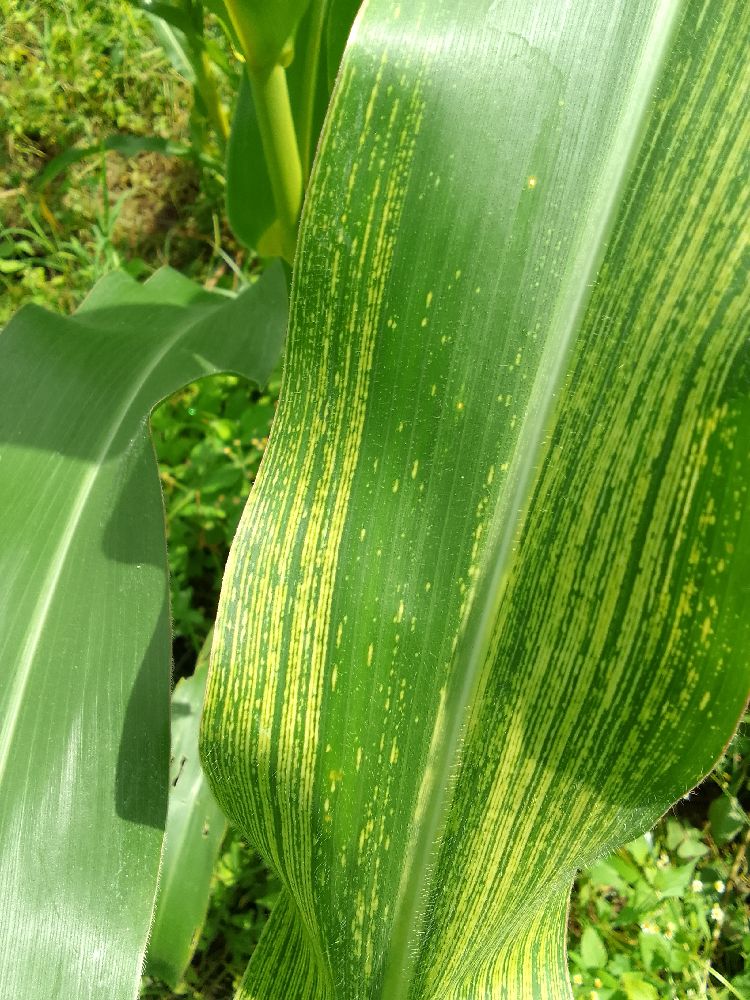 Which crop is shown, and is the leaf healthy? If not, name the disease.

maize, maize streak virus
